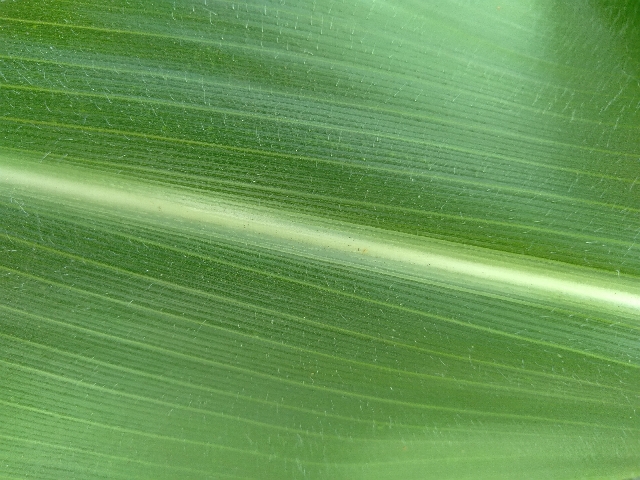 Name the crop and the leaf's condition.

maize, healthy
